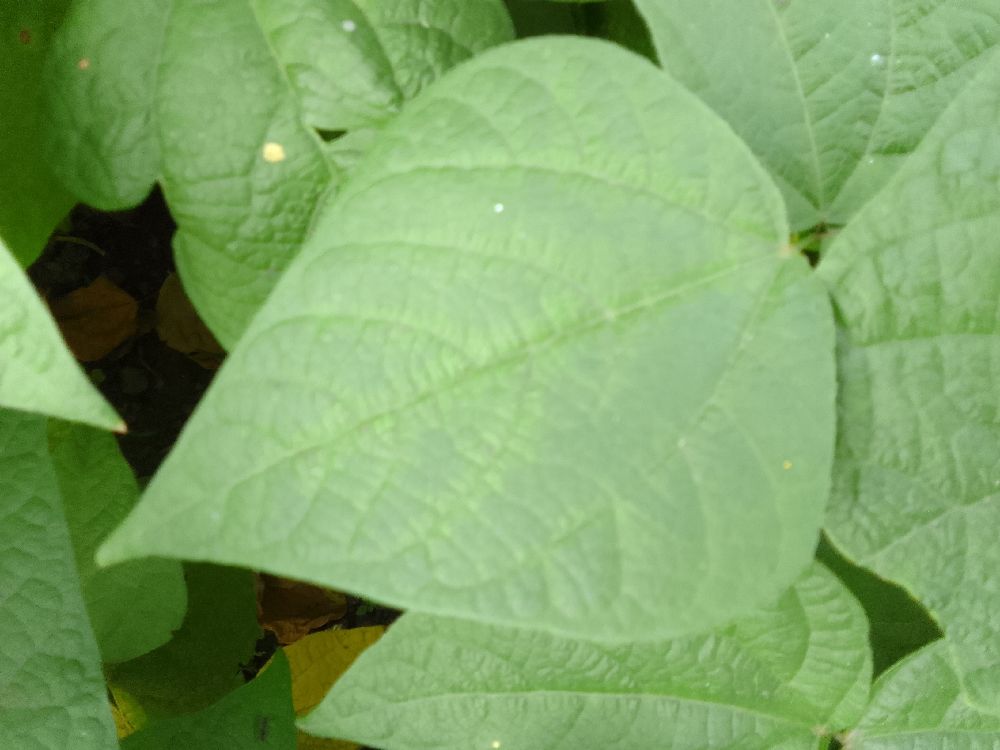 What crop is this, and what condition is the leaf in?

common bean, healthy
